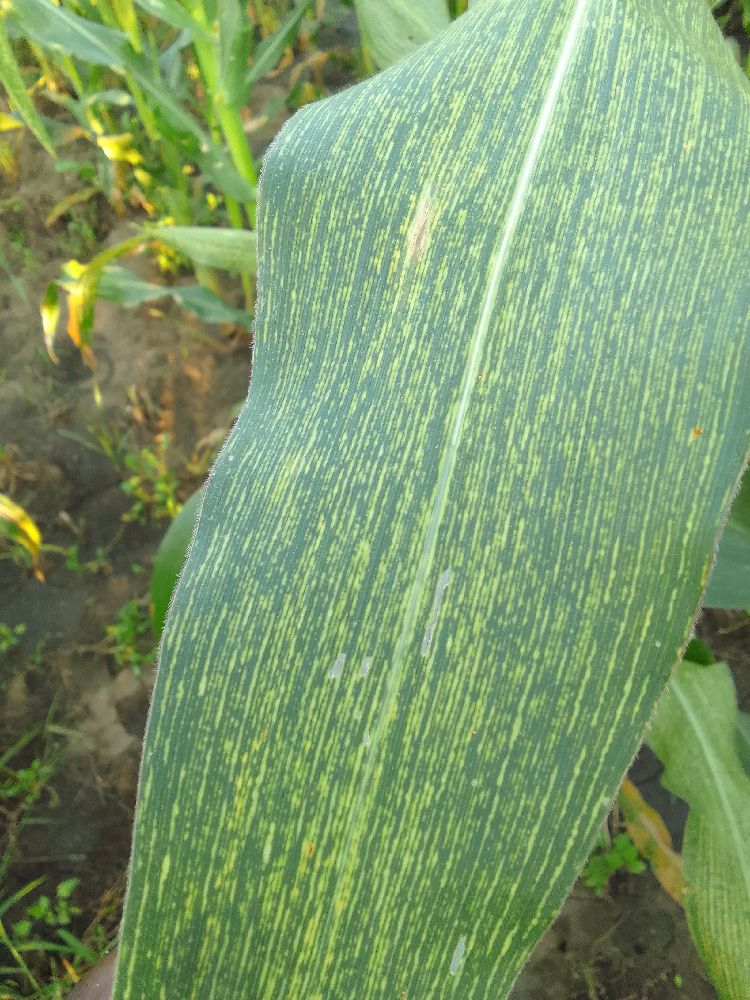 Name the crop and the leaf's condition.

maize, maize streak virus
